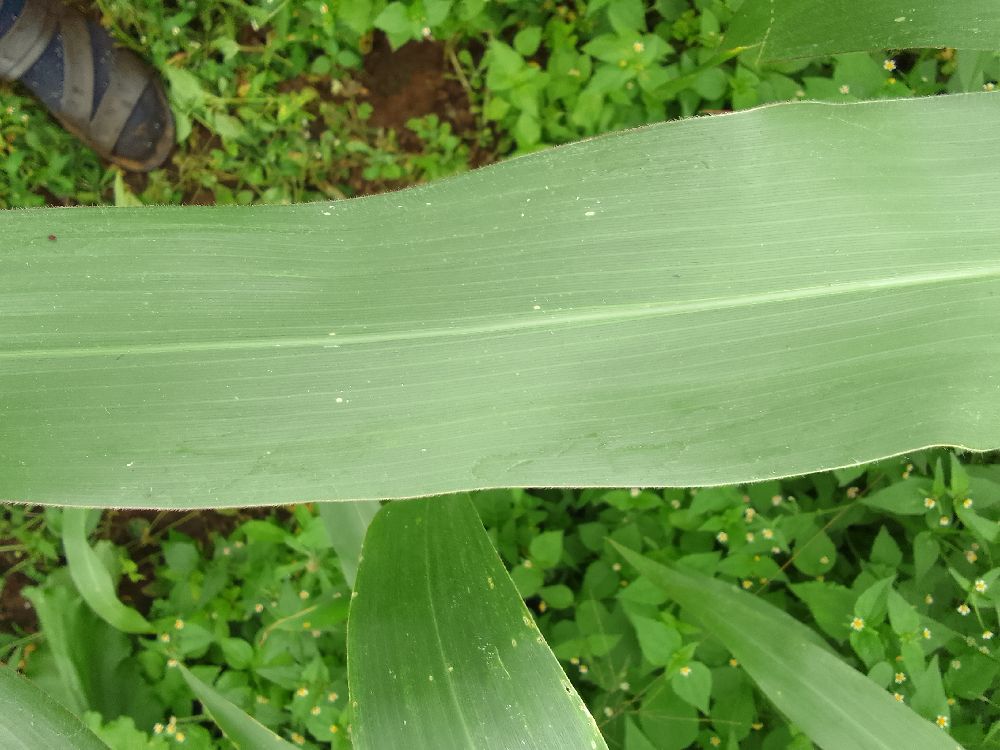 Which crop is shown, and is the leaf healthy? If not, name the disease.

maize, healthy
